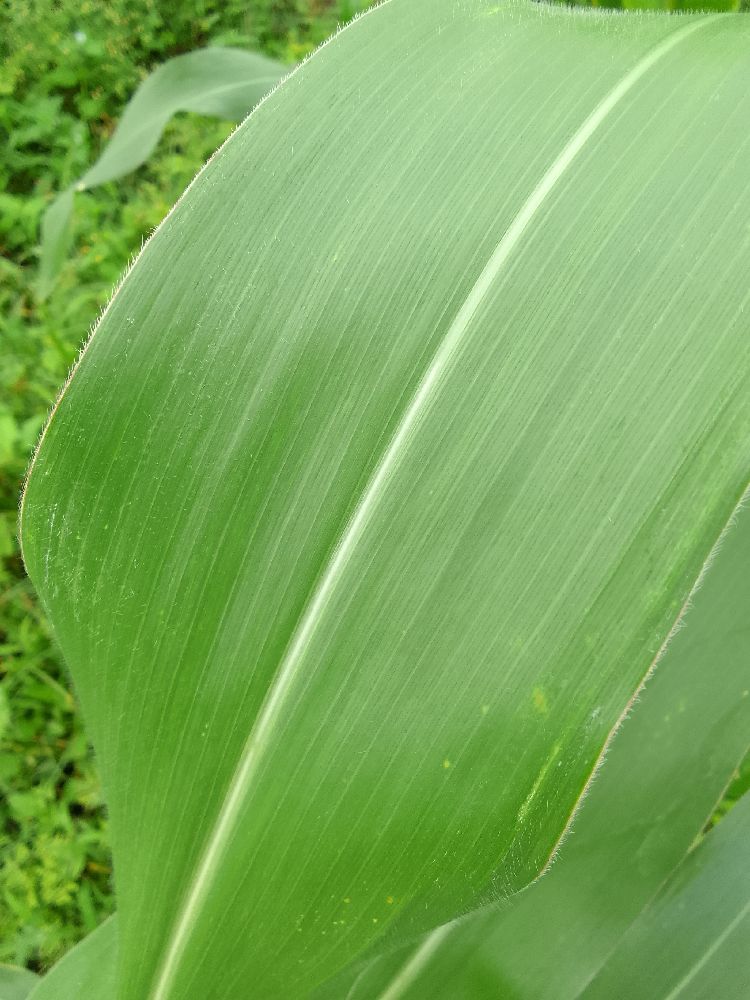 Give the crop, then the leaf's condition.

maize, healthy
